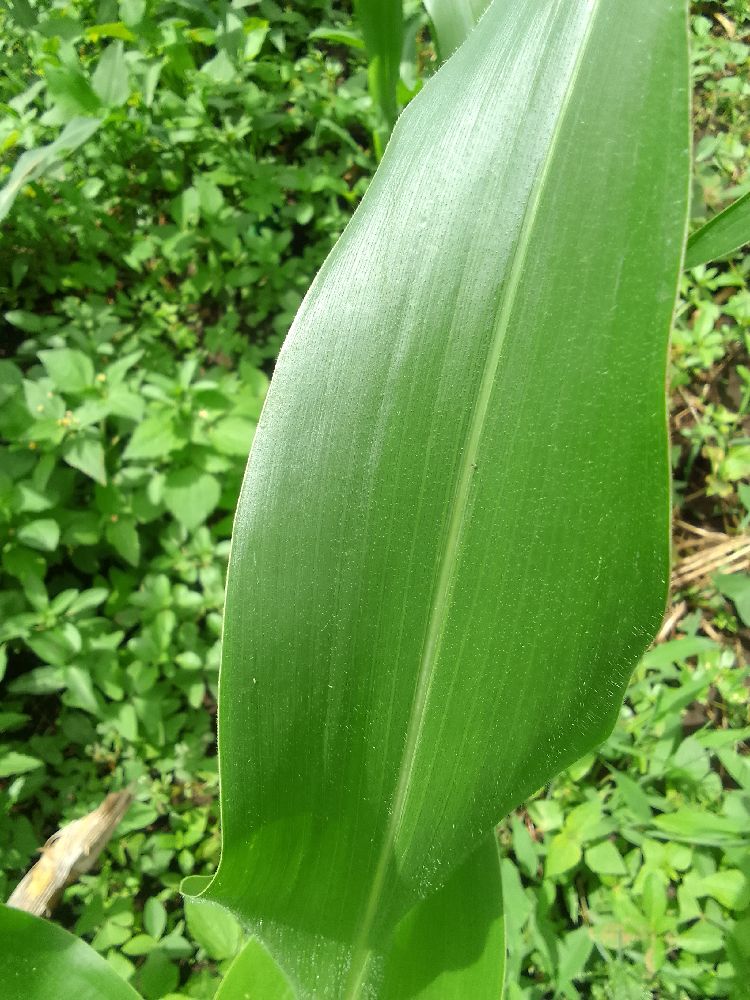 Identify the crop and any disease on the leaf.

maize, healthy
